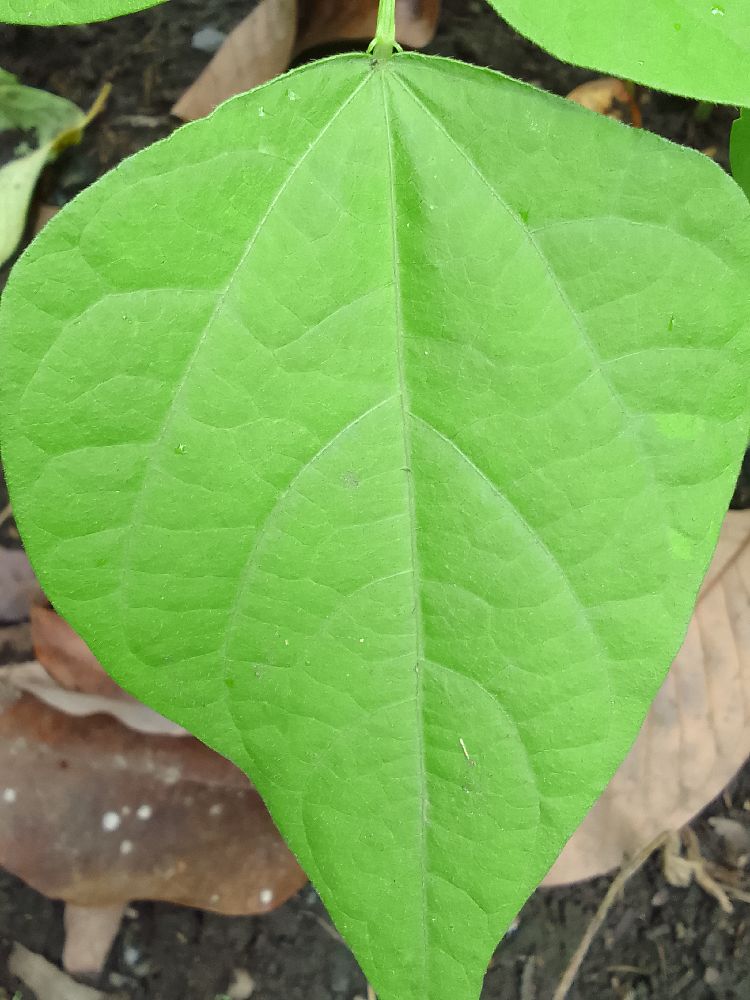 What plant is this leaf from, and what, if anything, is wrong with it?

common bean, healthy
